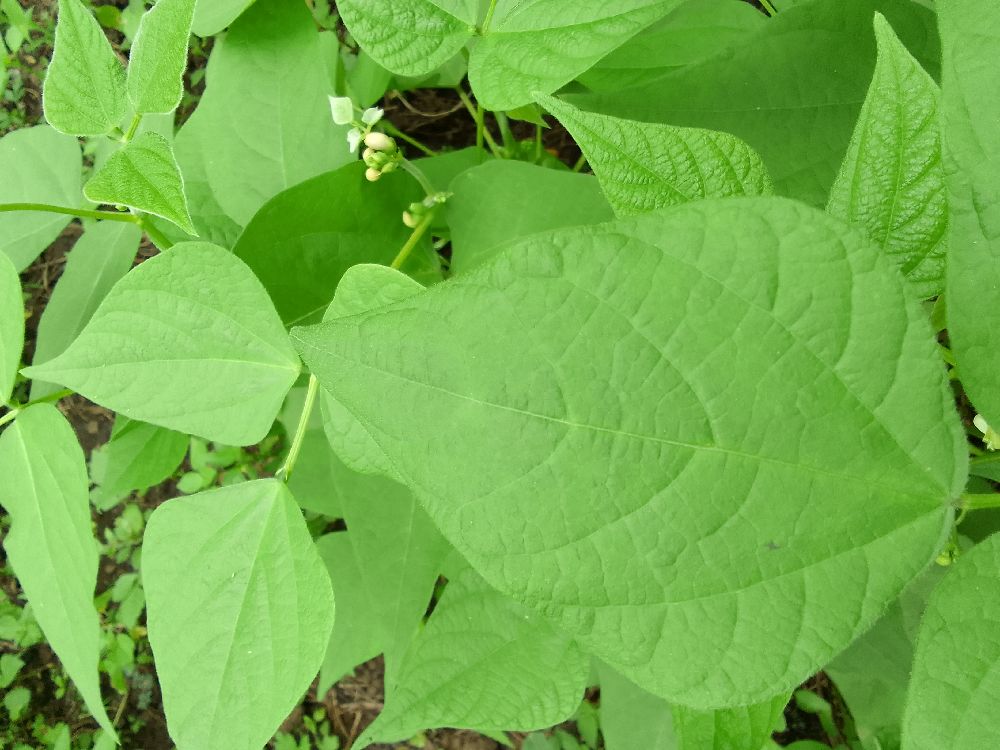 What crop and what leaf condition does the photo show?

common bean, healthy
